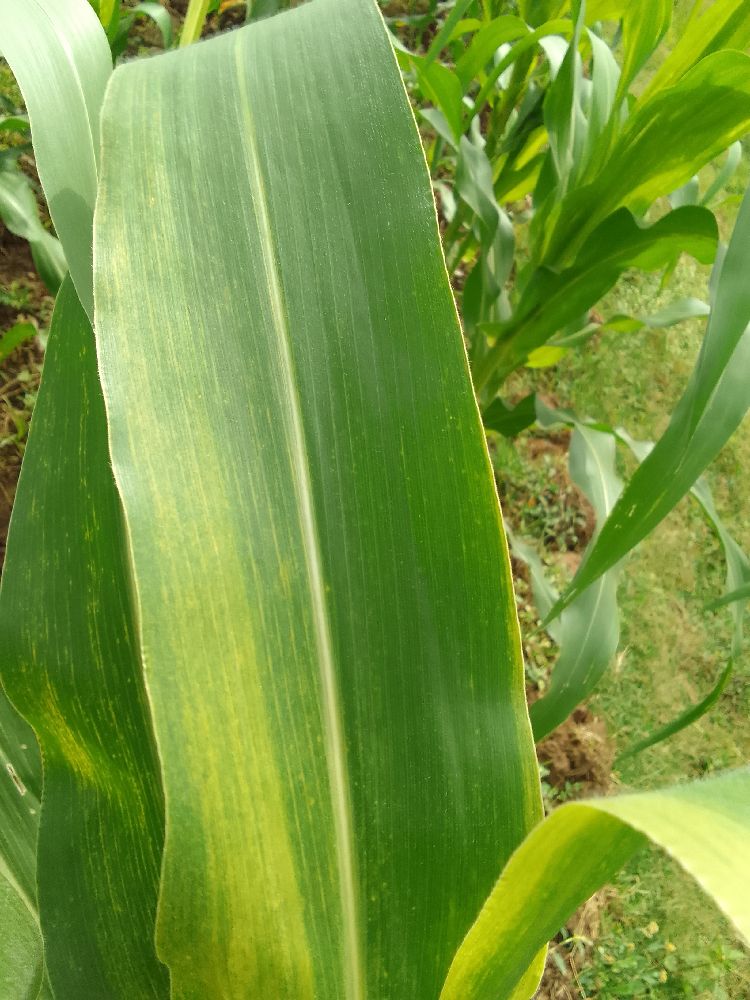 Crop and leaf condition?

maize, maize lethal necrosis
